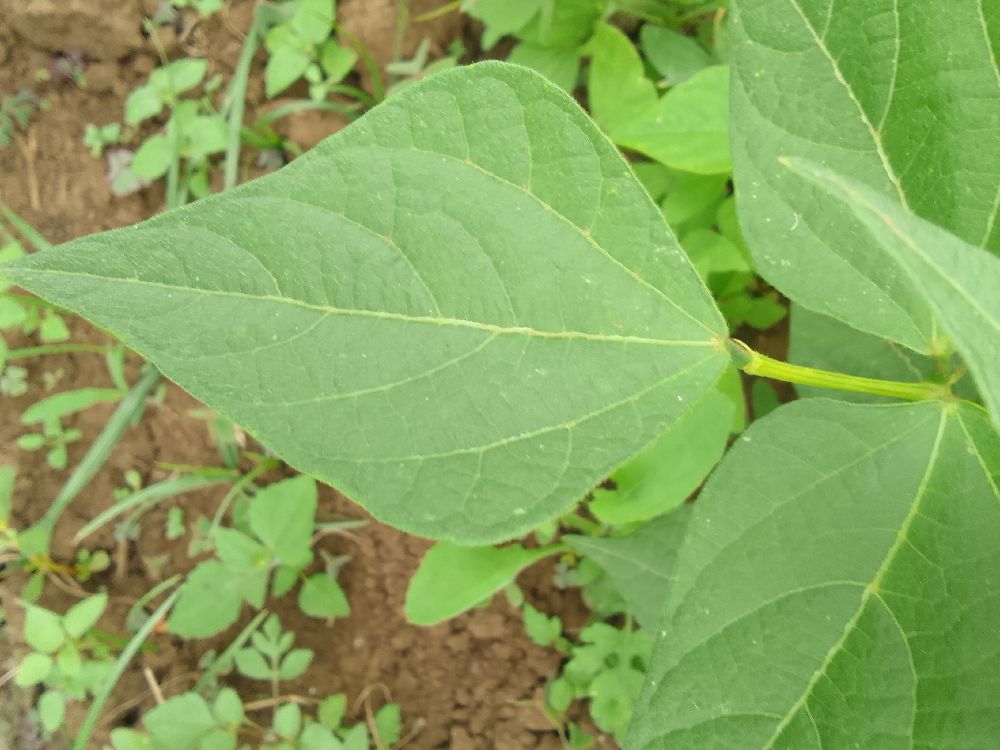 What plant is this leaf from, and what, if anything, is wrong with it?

common bean, healthy
